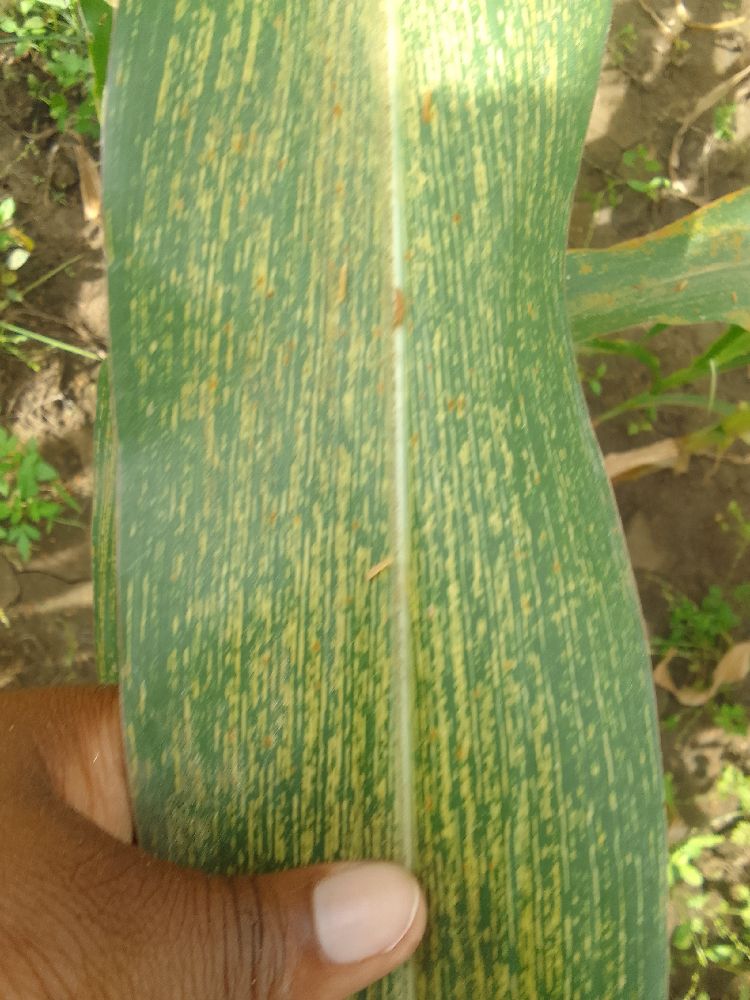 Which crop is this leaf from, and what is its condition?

maize, maize streak virus
